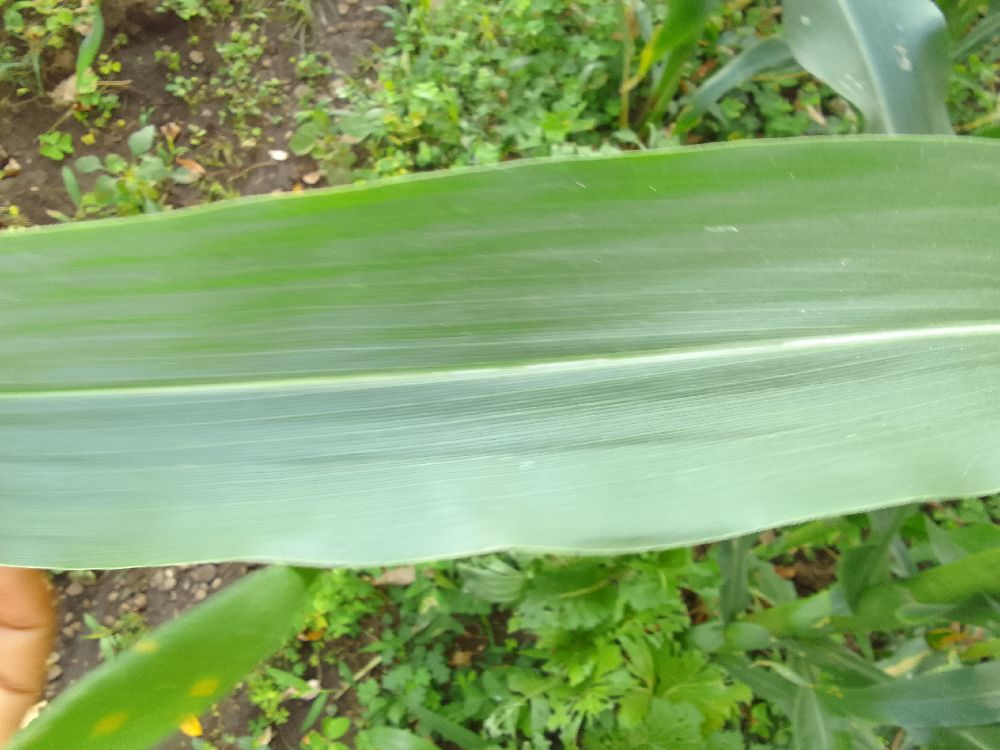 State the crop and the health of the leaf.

maize, healthy
